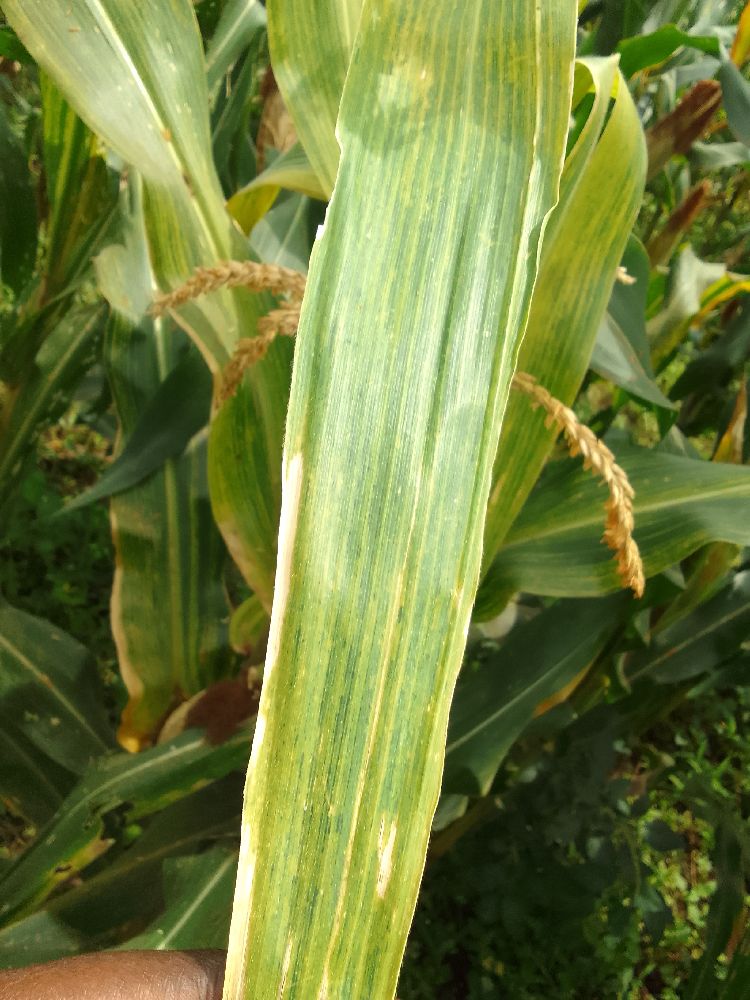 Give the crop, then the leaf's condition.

maize, maize lethal necrosis
